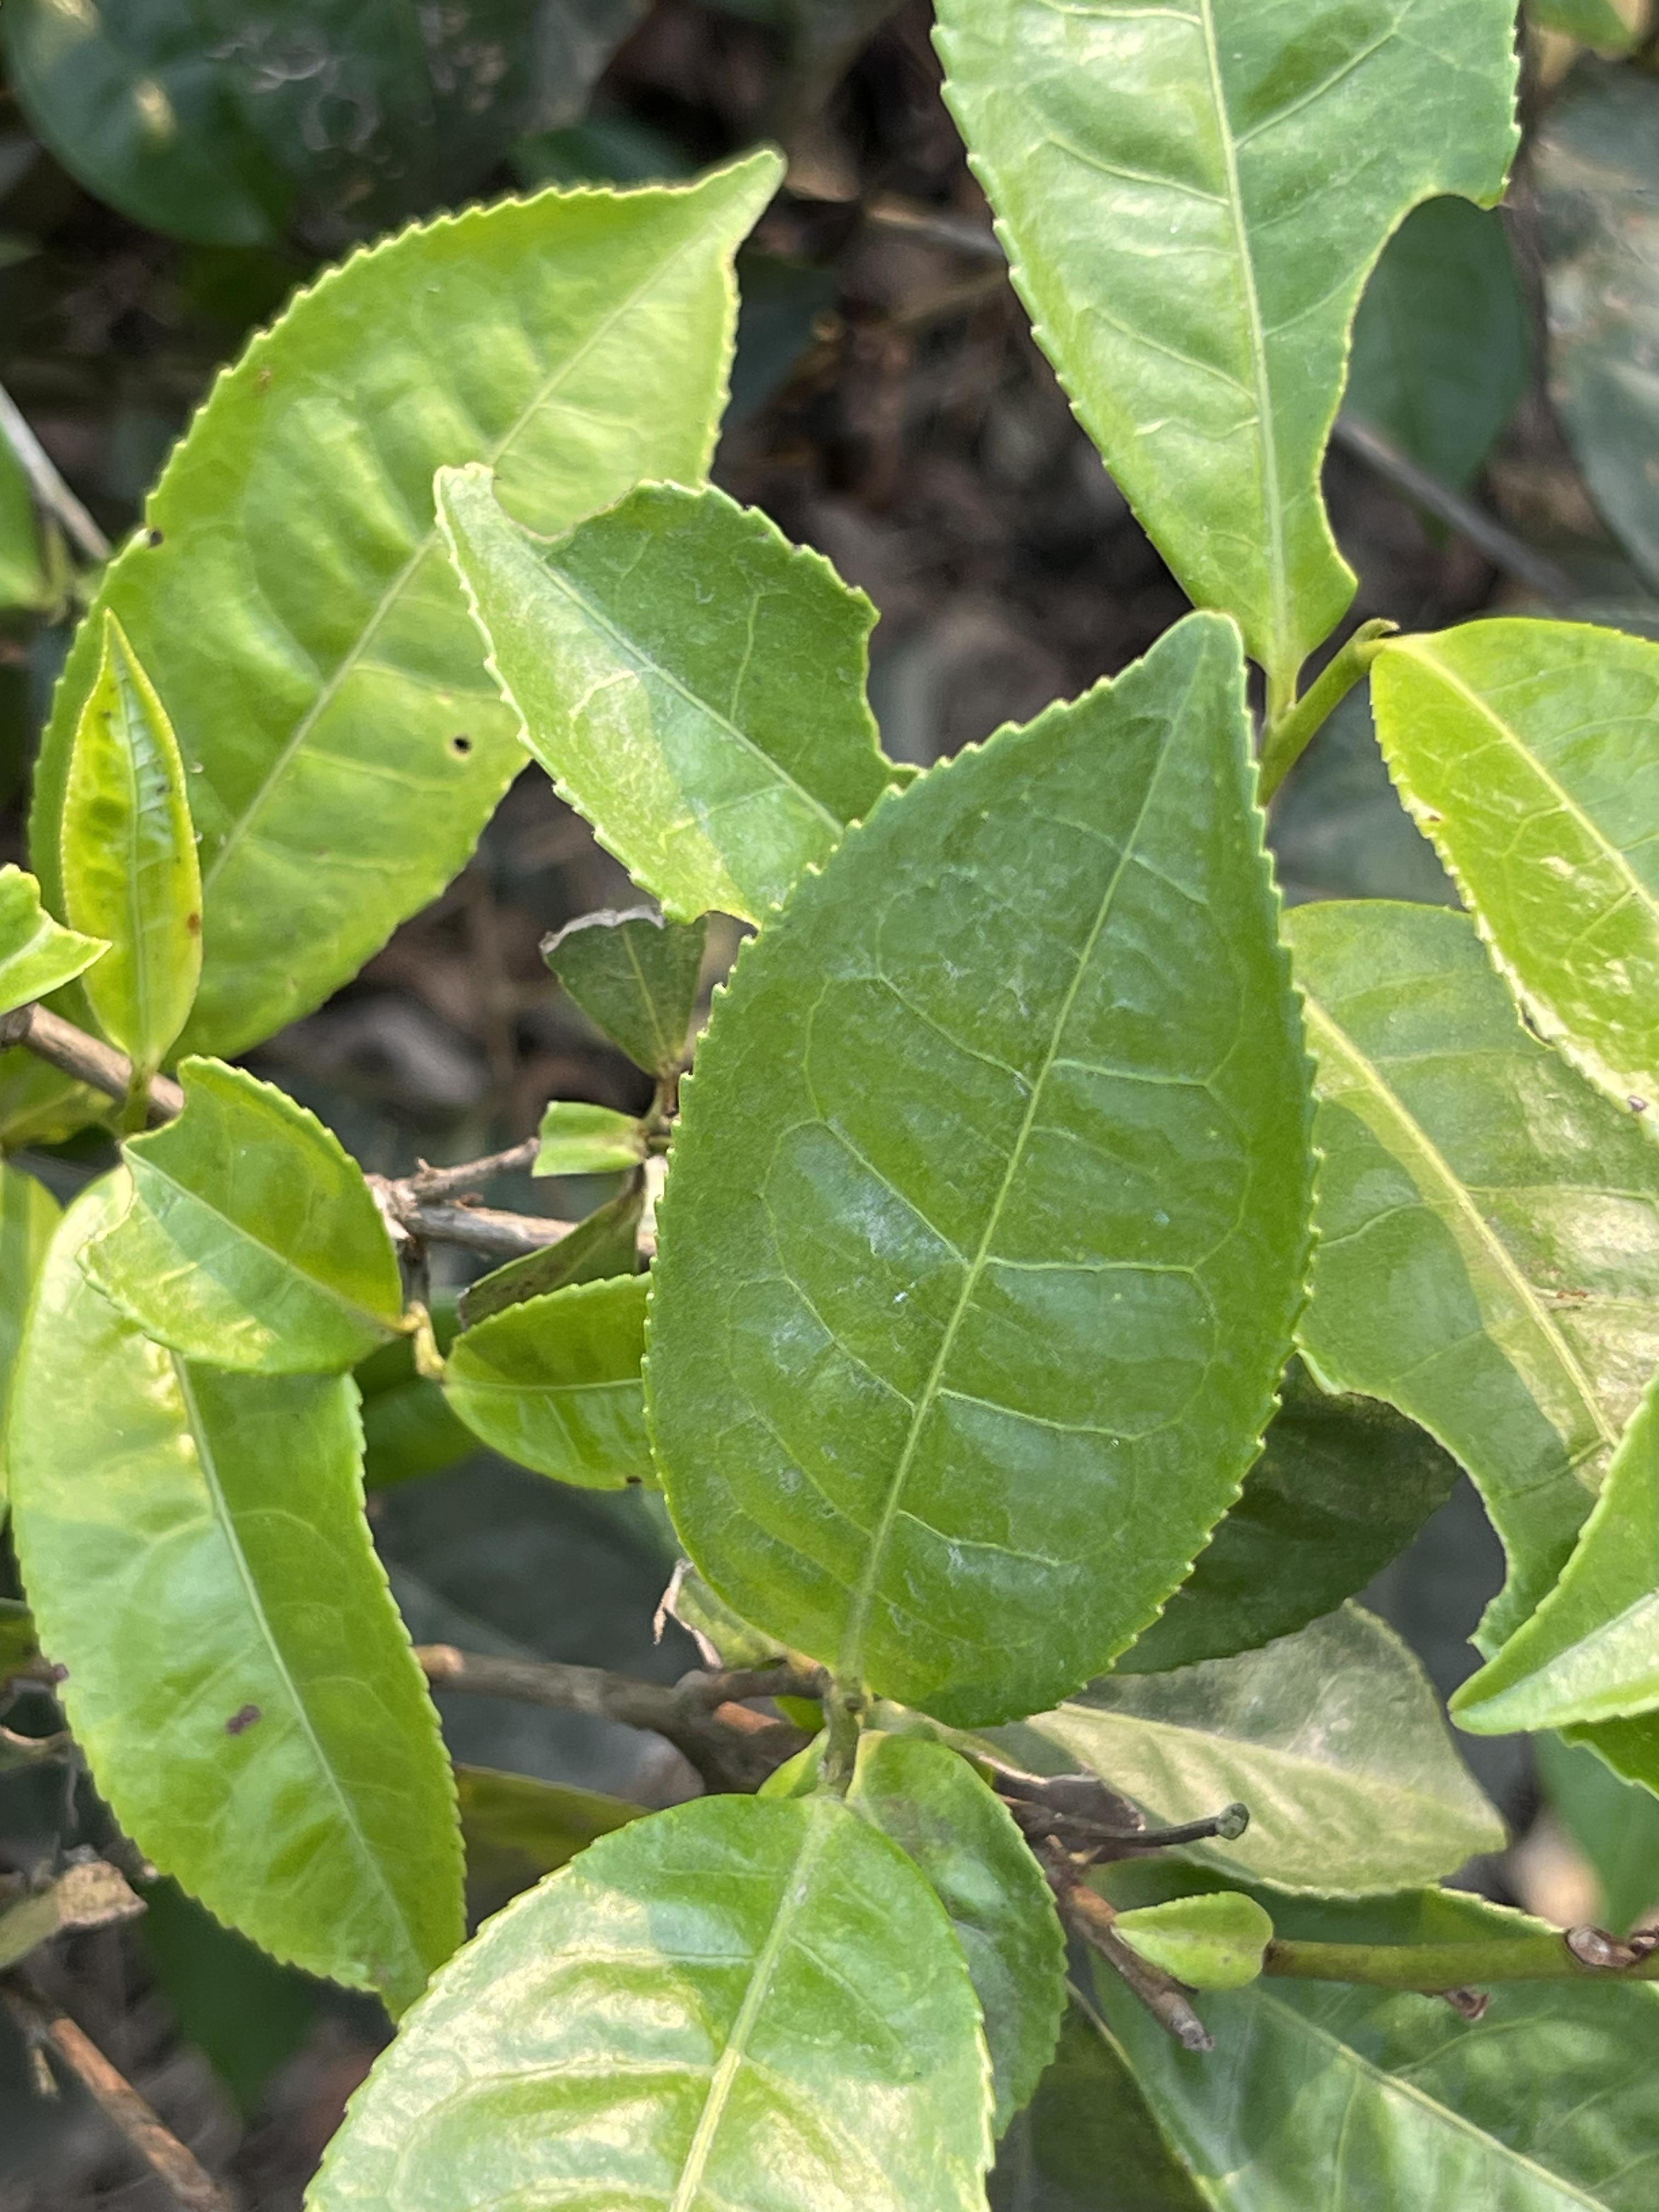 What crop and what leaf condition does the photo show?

tea, healthy leaf
